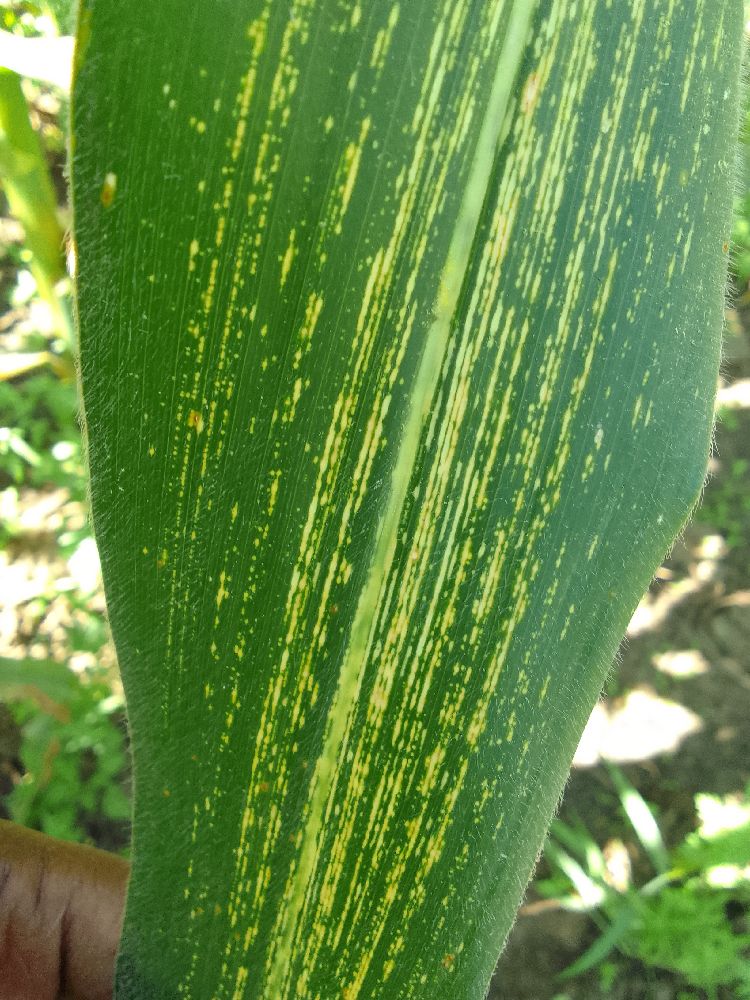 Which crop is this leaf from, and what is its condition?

maize, maize streak virus
